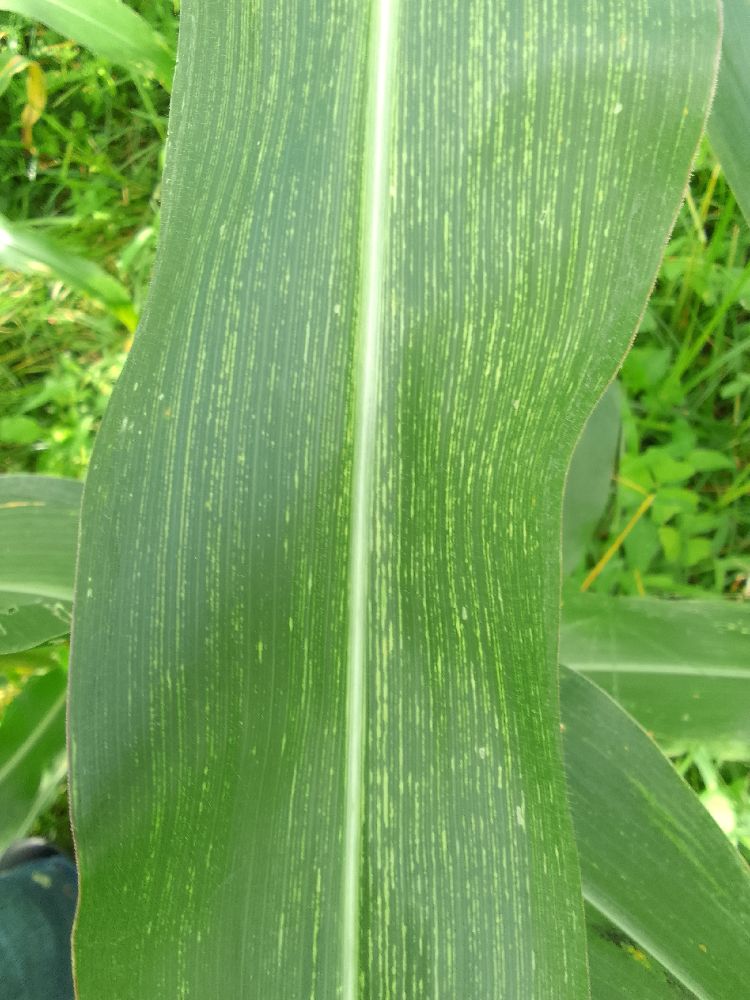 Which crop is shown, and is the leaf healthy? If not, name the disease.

maize, maize streak virus
